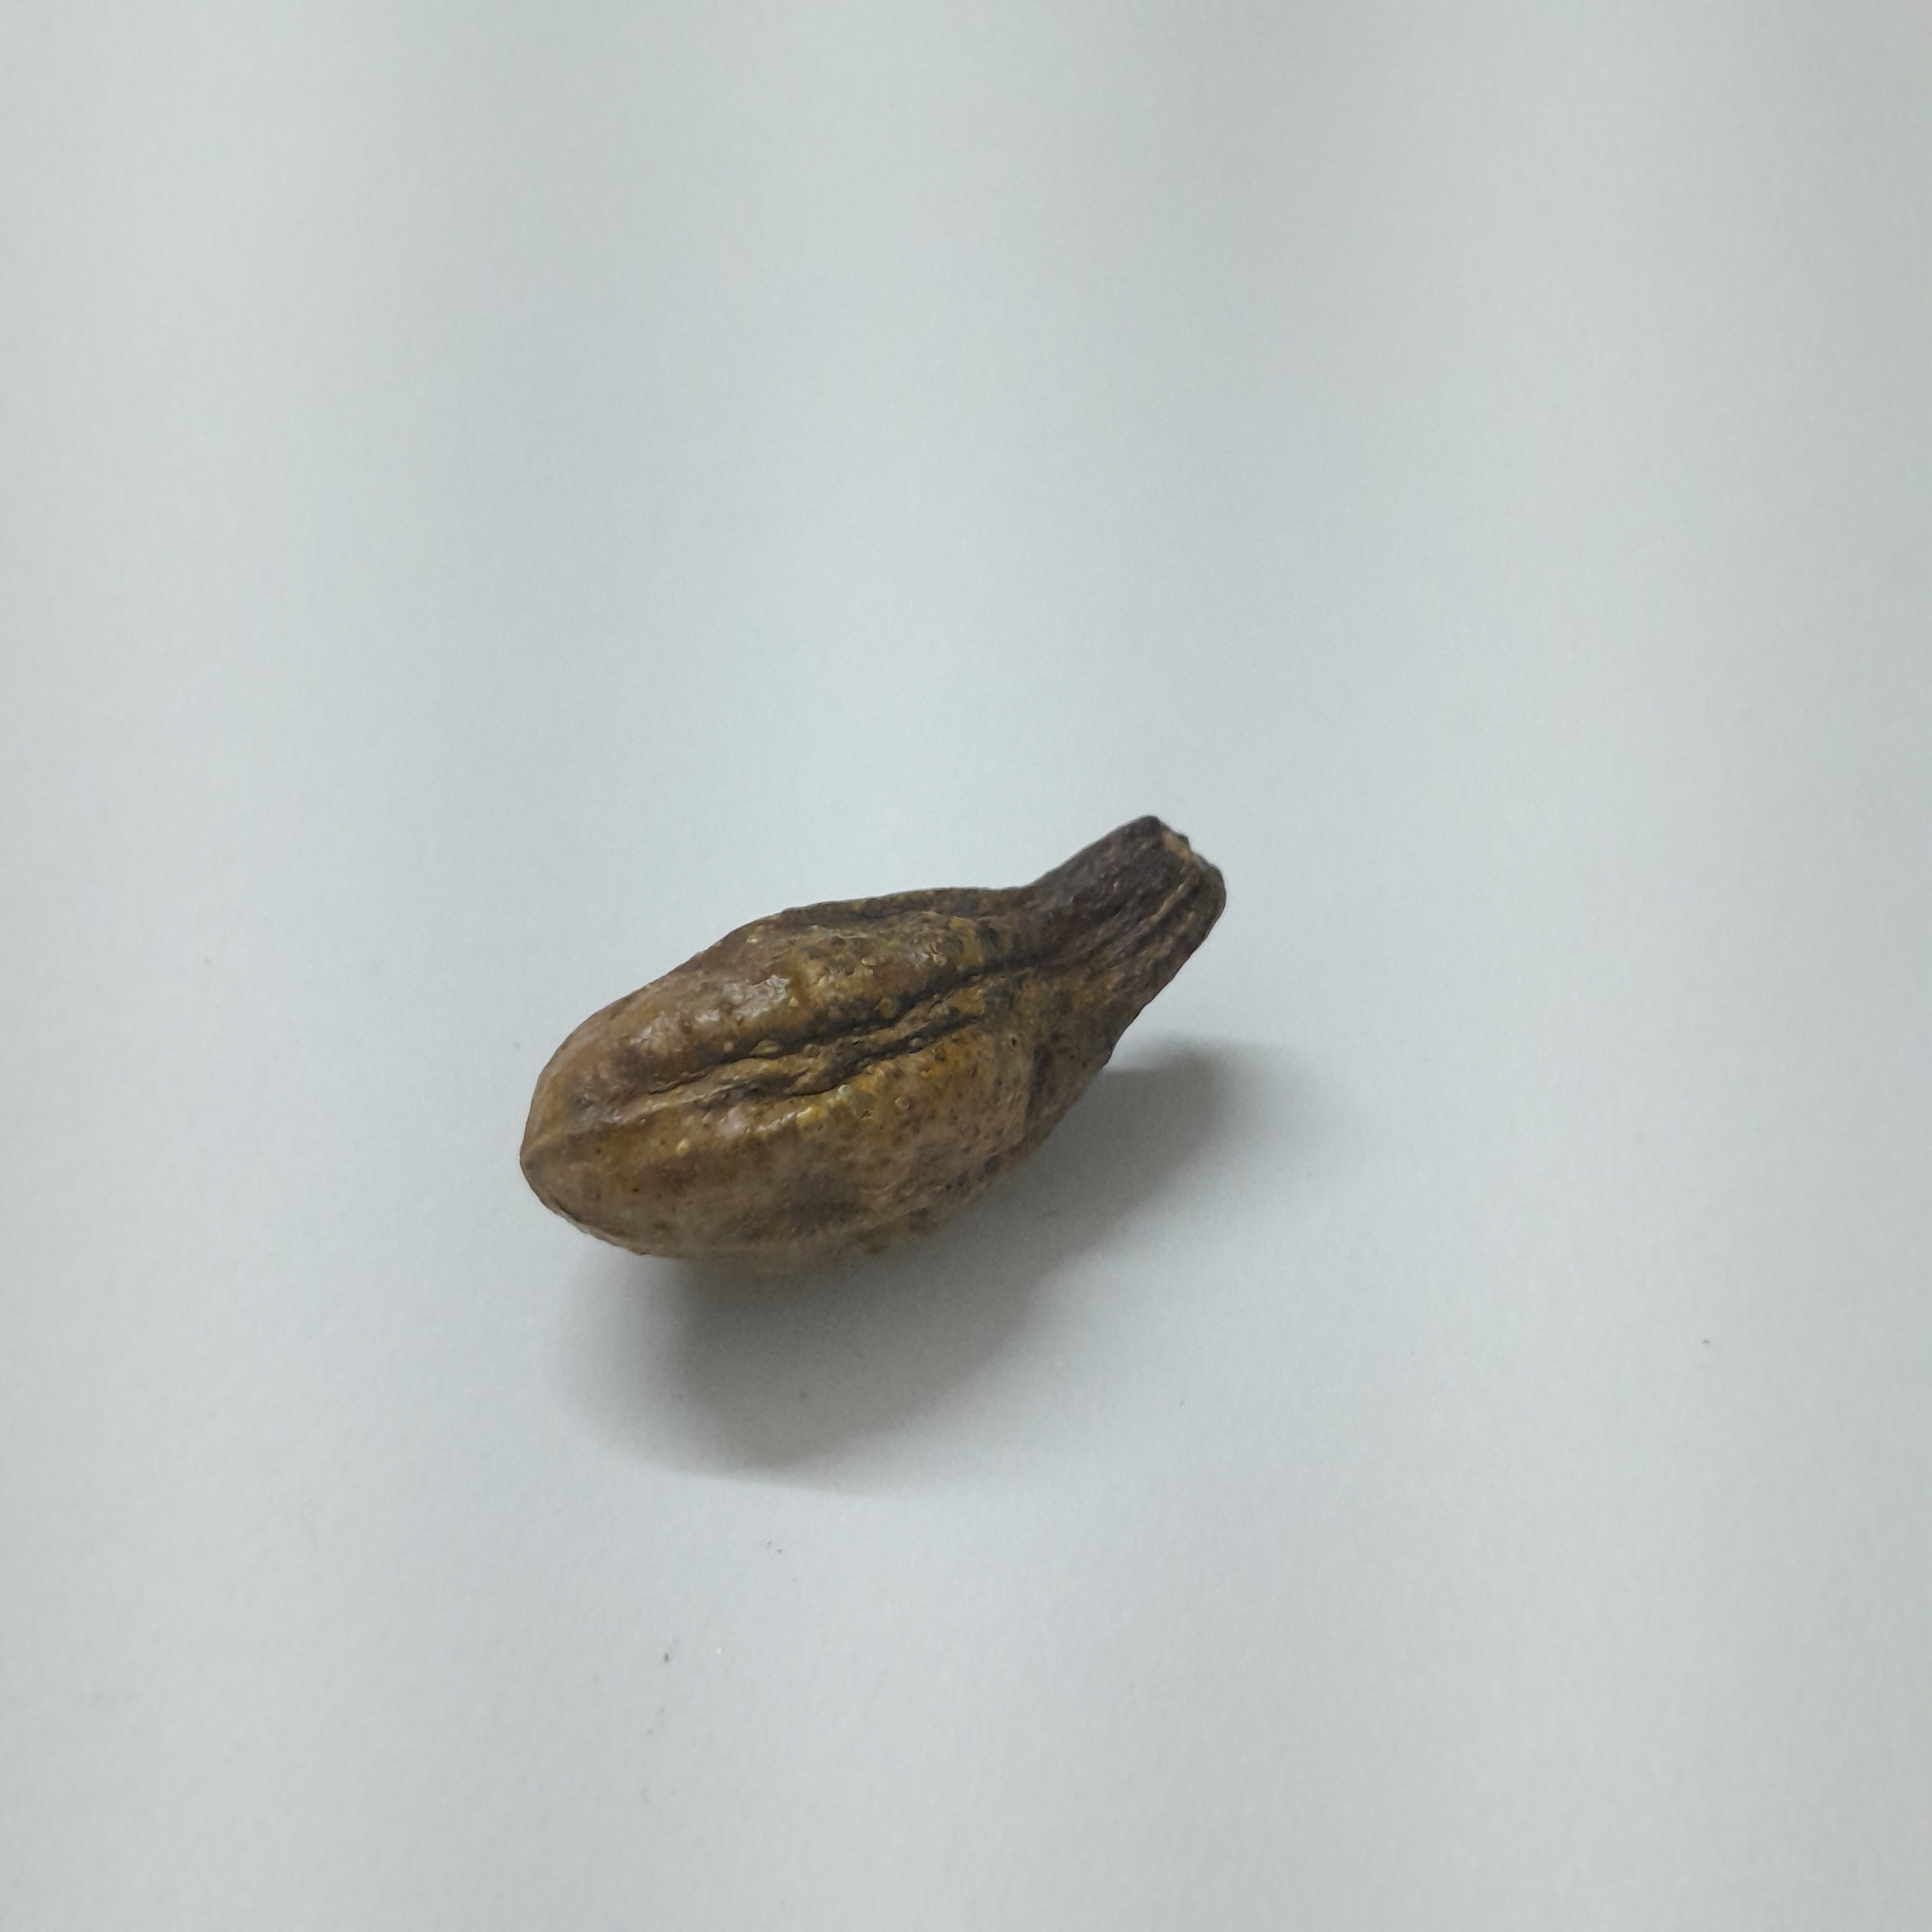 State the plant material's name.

hirdaa
